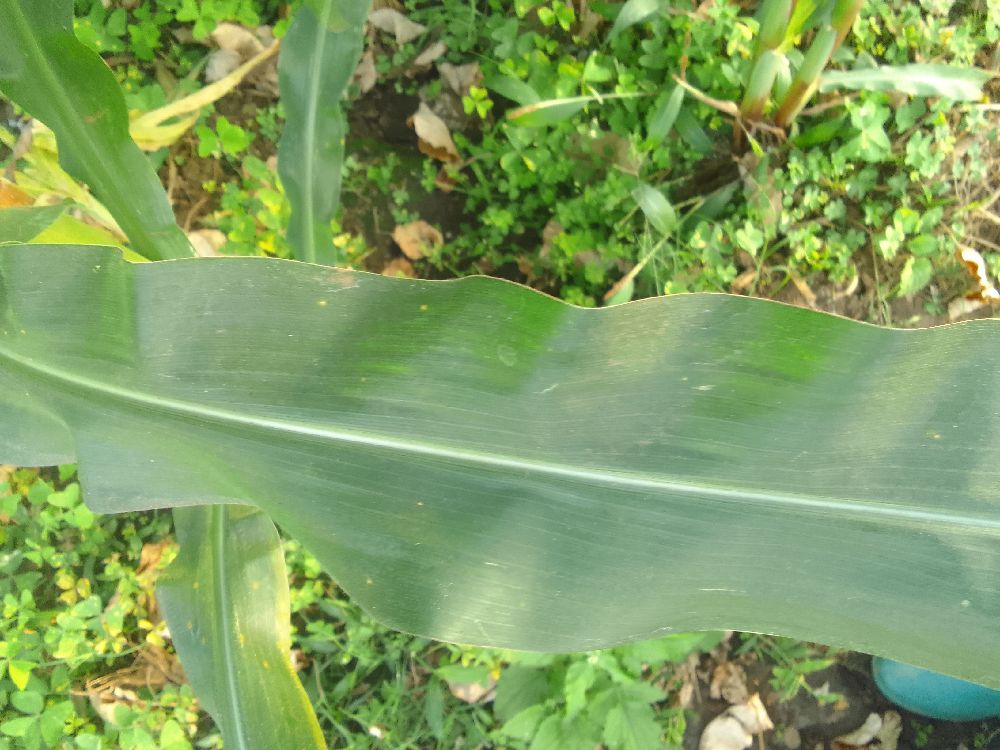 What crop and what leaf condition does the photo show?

maize, healthy
